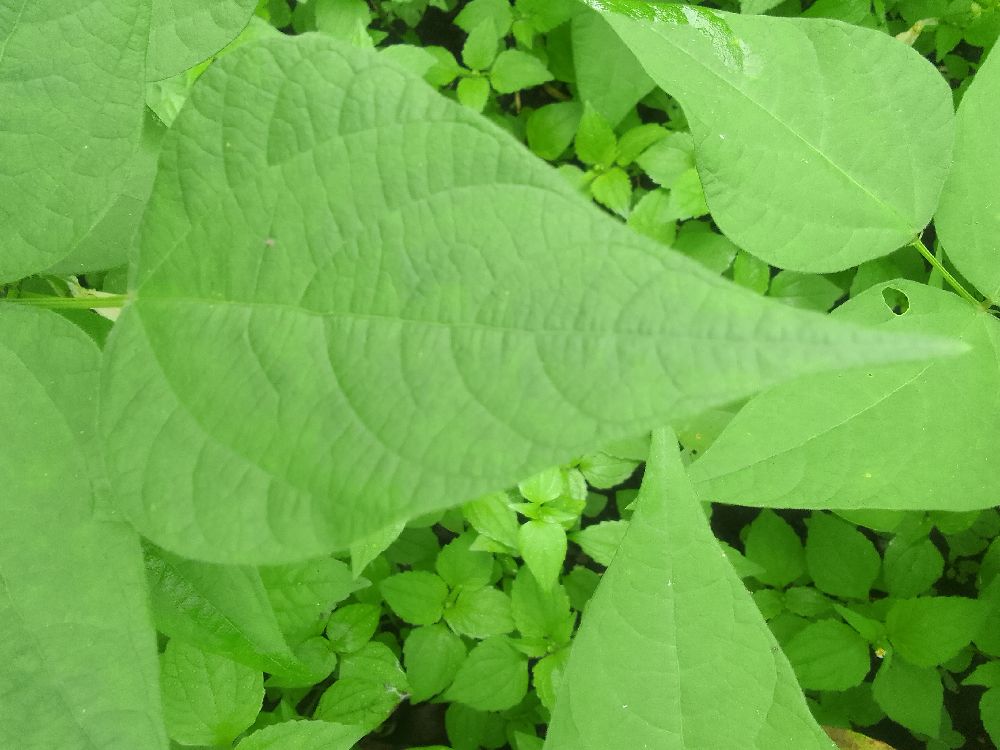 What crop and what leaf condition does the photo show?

common bean, healthy
